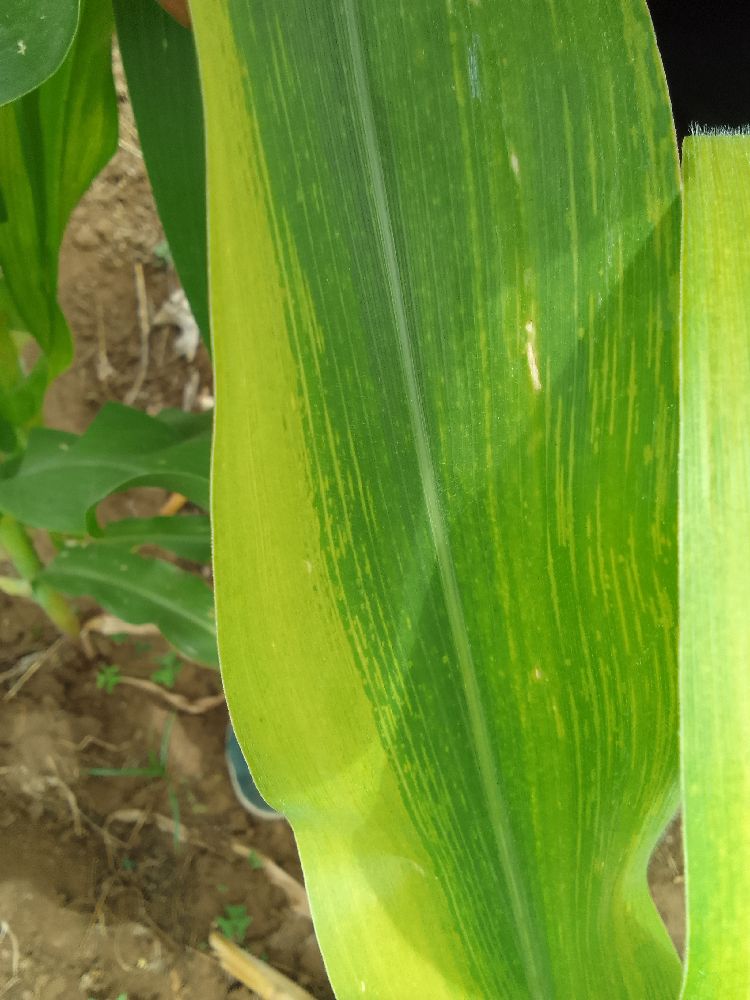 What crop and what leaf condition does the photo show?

maize, maize lethal necrosis
